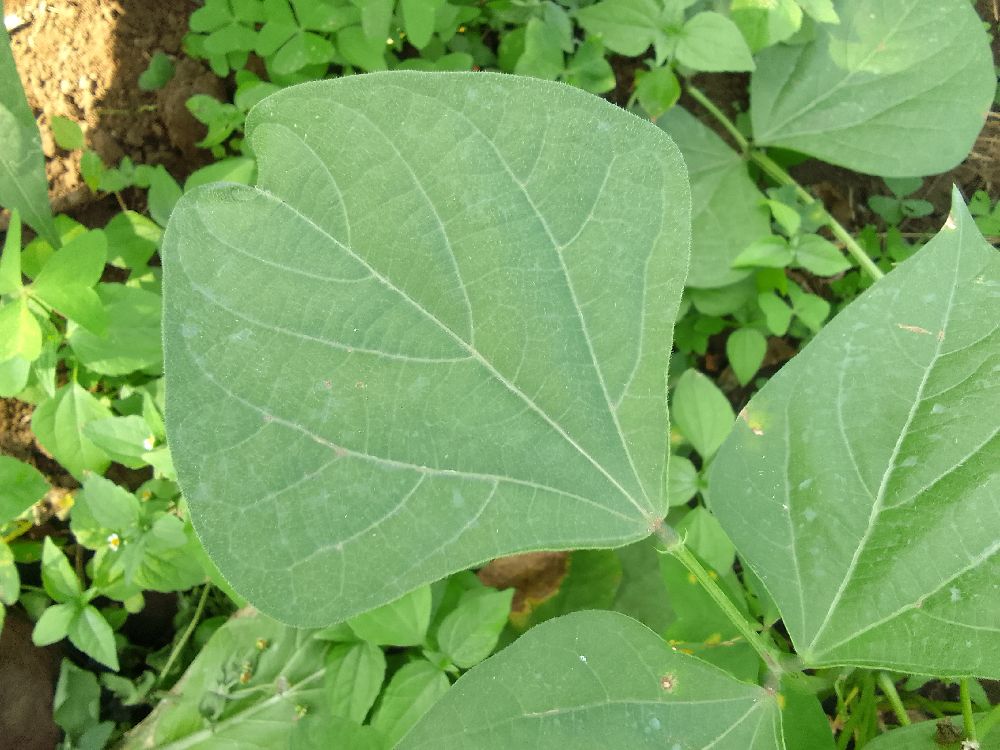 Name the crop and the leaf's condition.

common bean, healthy
